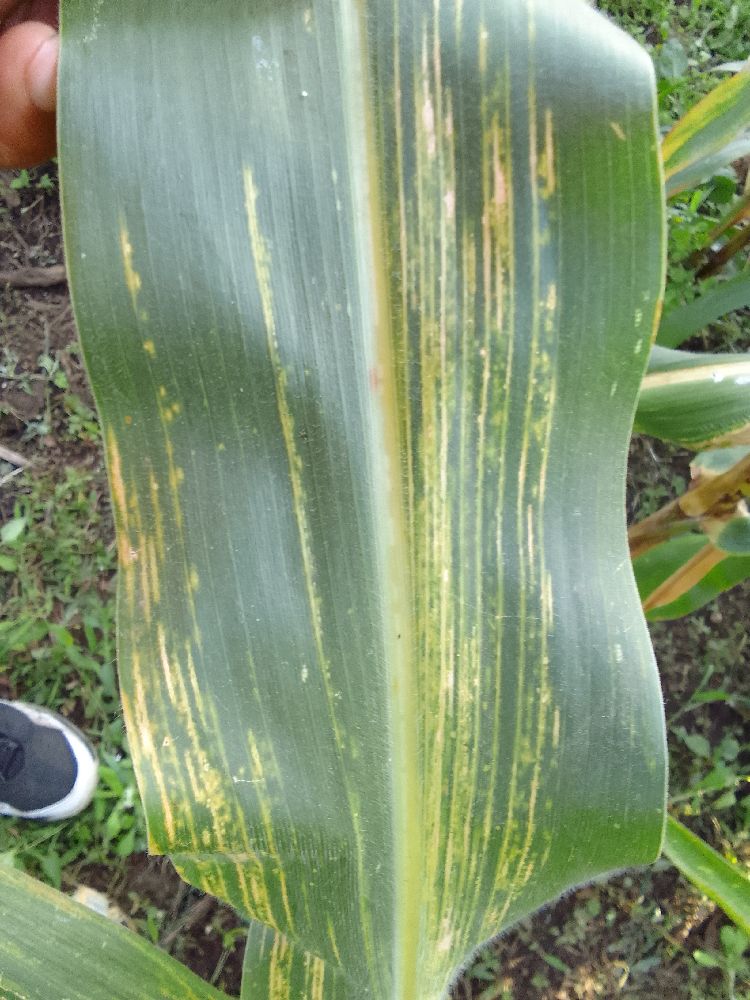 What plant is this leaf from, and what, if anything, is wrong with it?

maize, maize lethal necrosis
